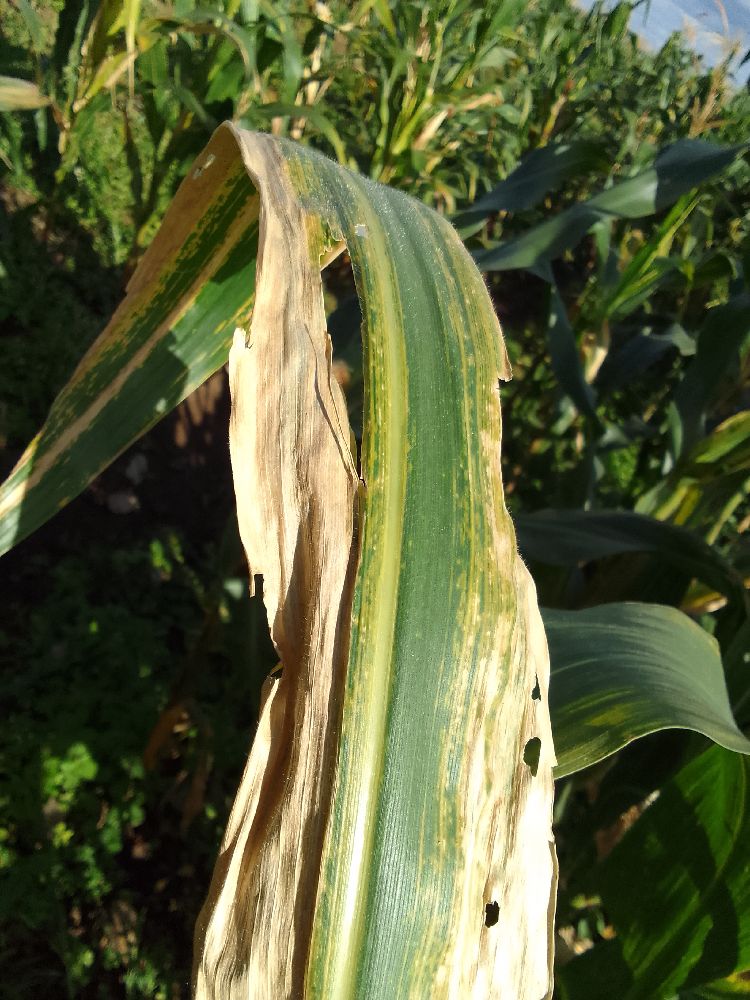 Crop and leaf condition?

maize, healthy
